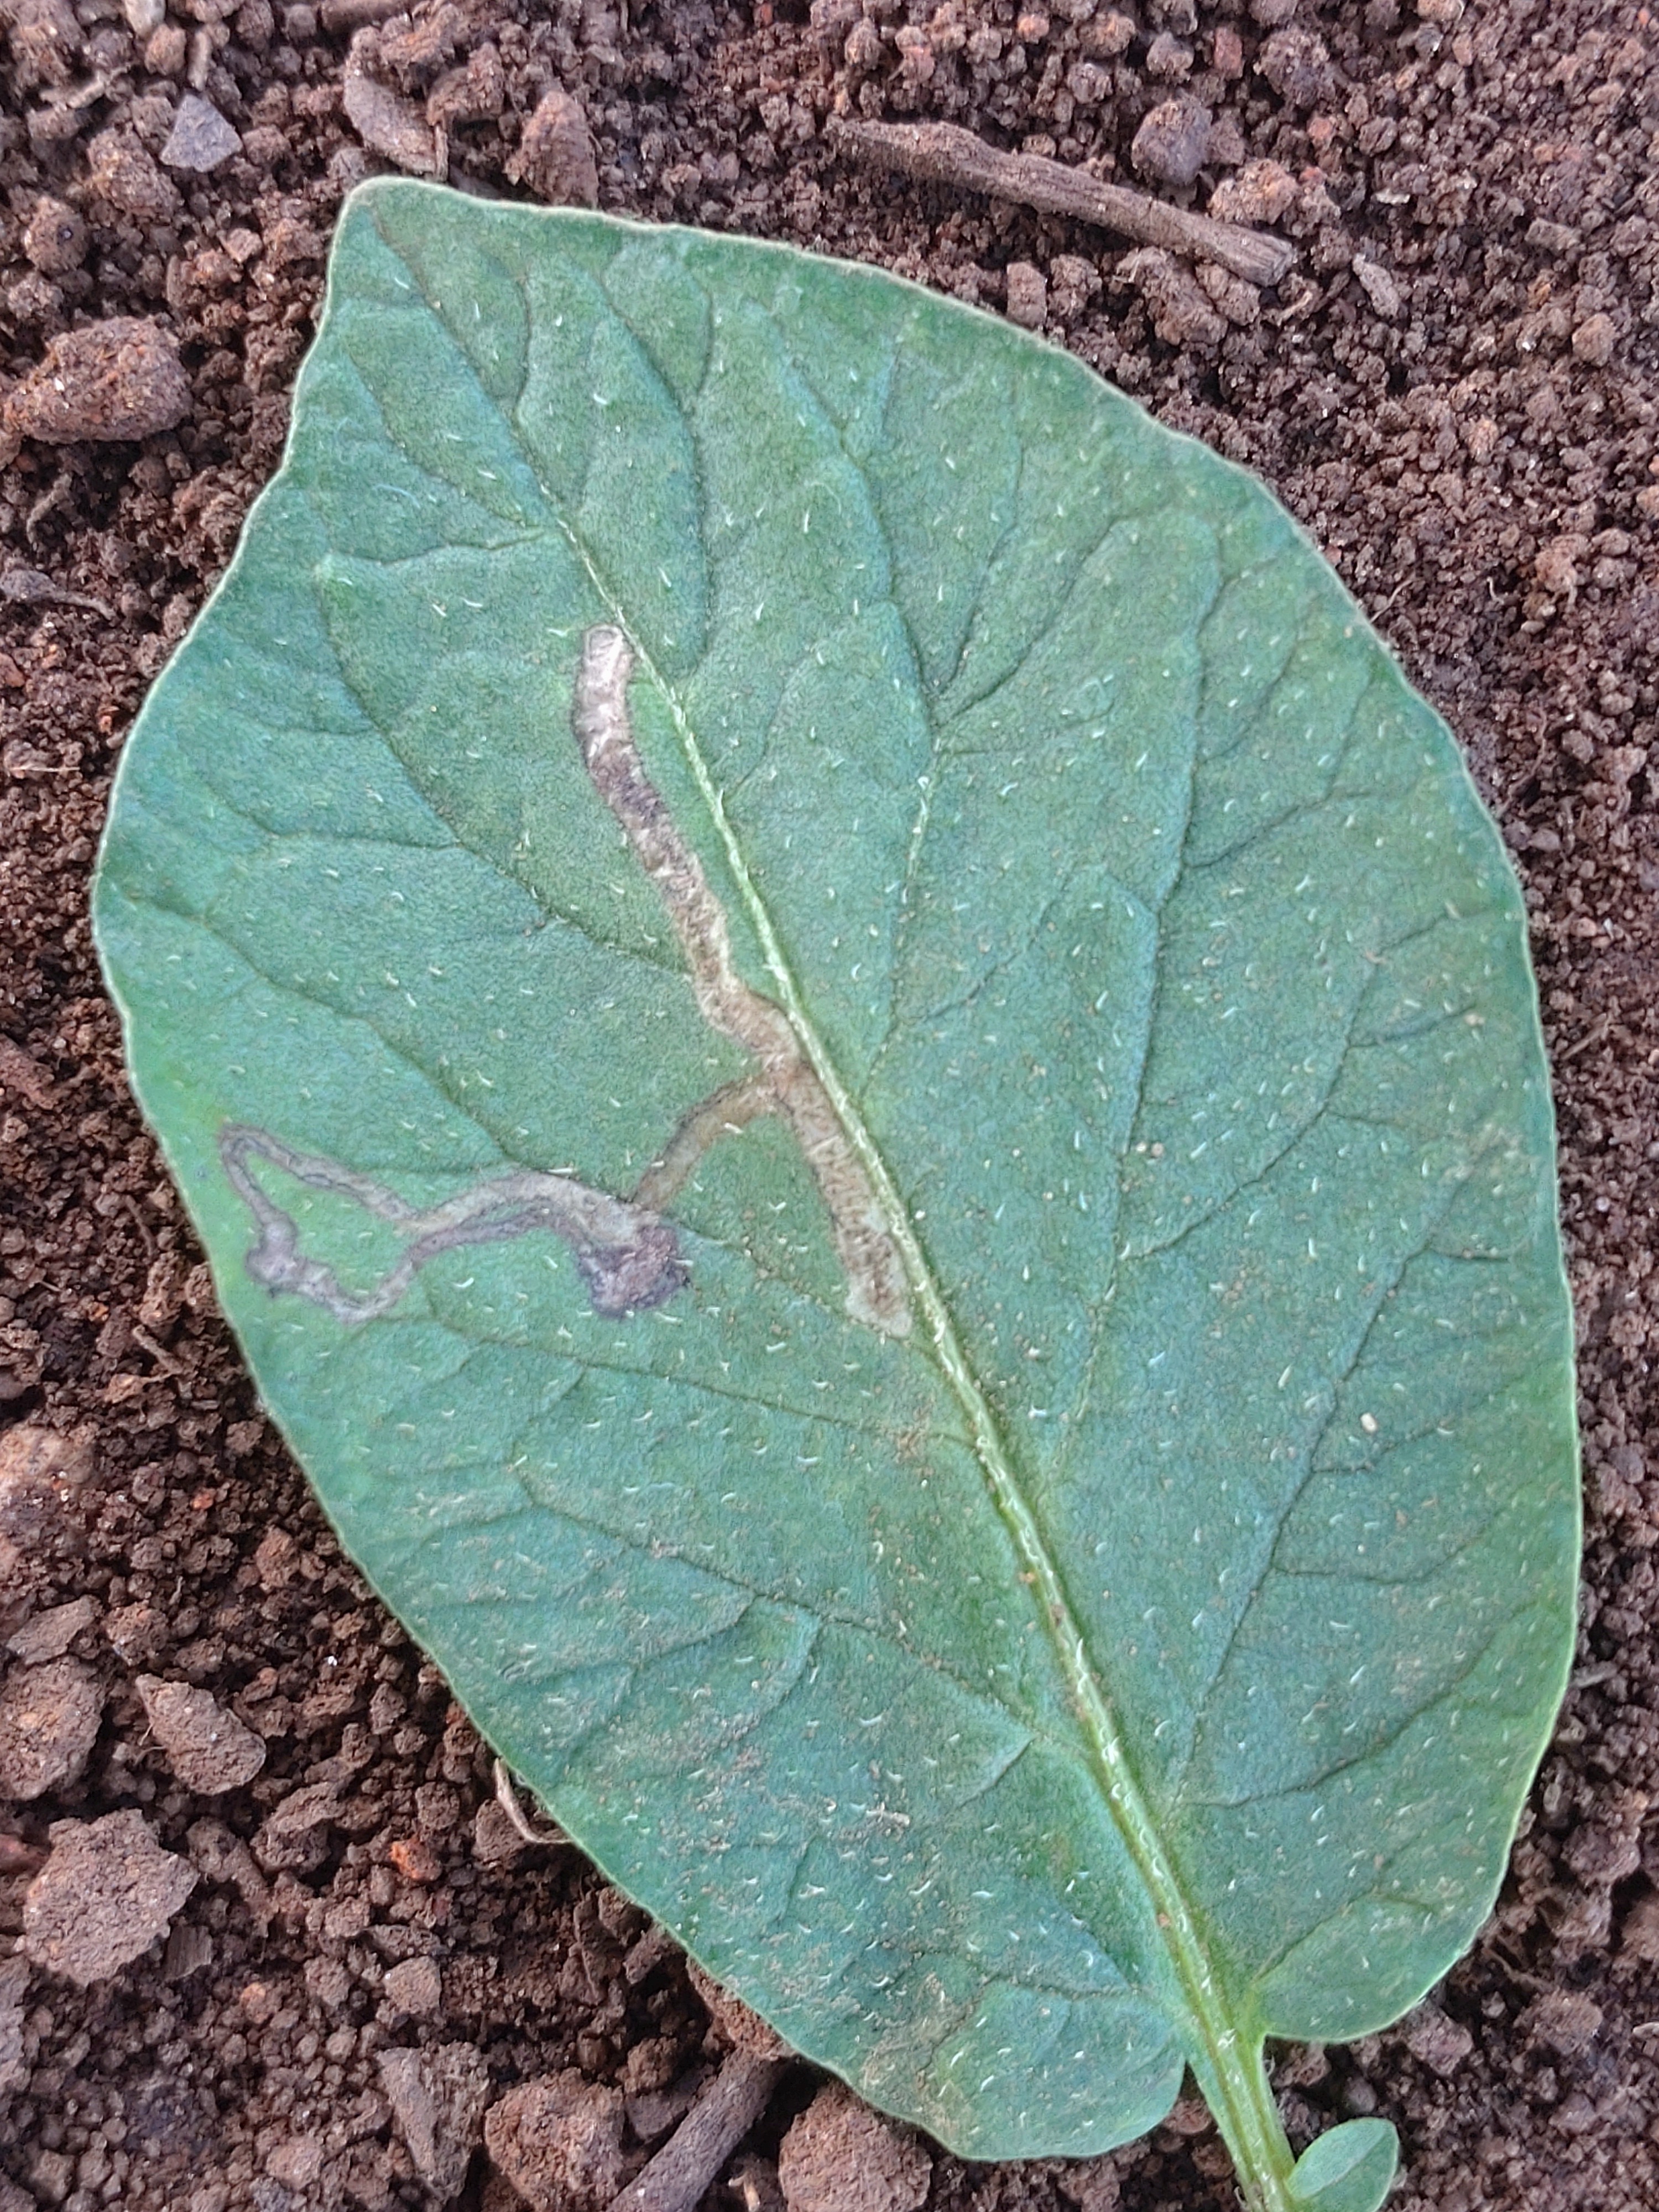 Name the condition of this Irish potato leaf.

early blight
